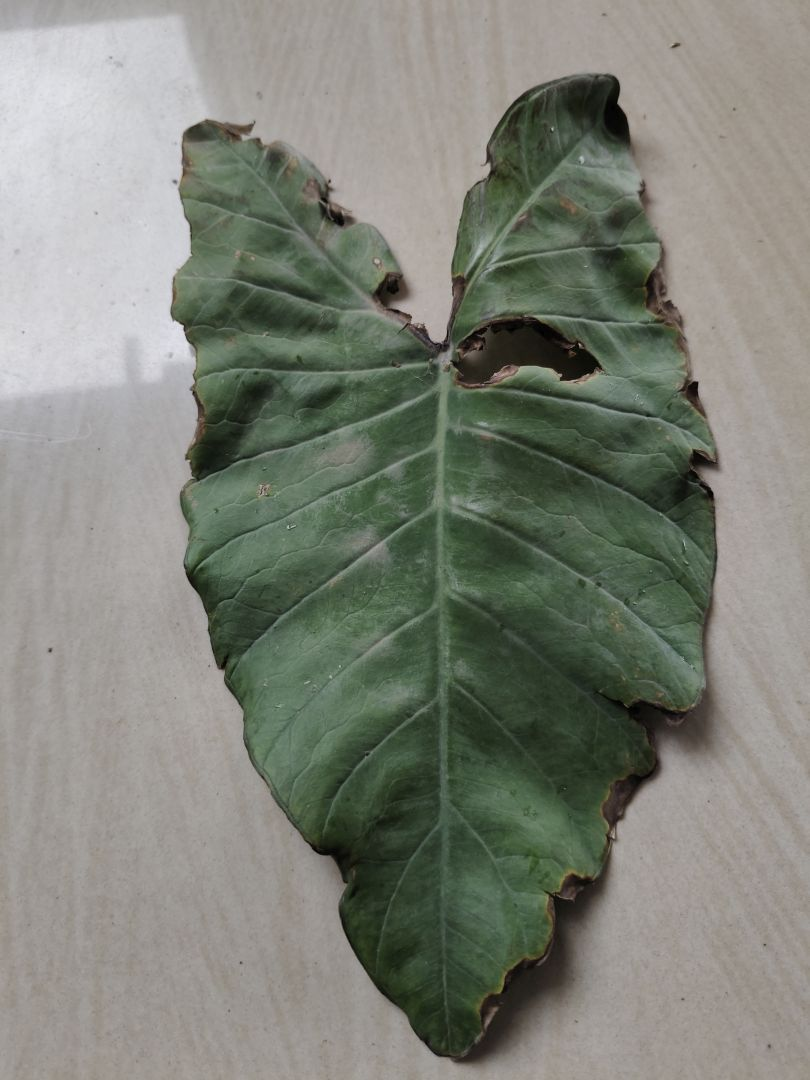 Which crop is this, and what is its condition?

taro, leaf blight
